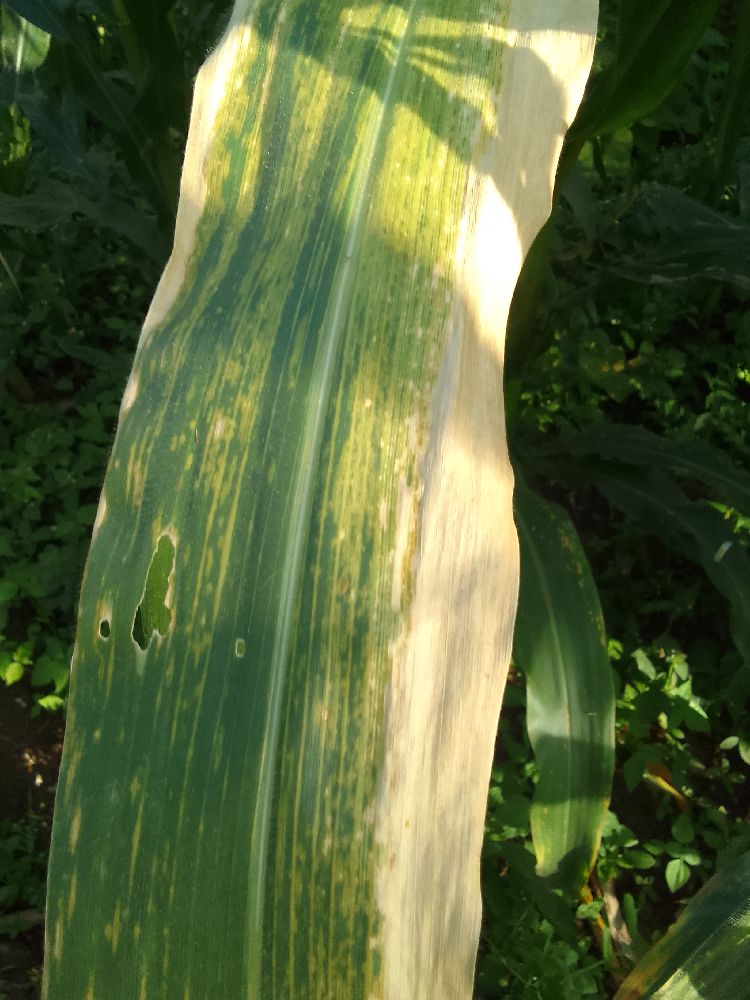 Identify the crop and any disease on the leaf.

maize, maize lethal necrosis
